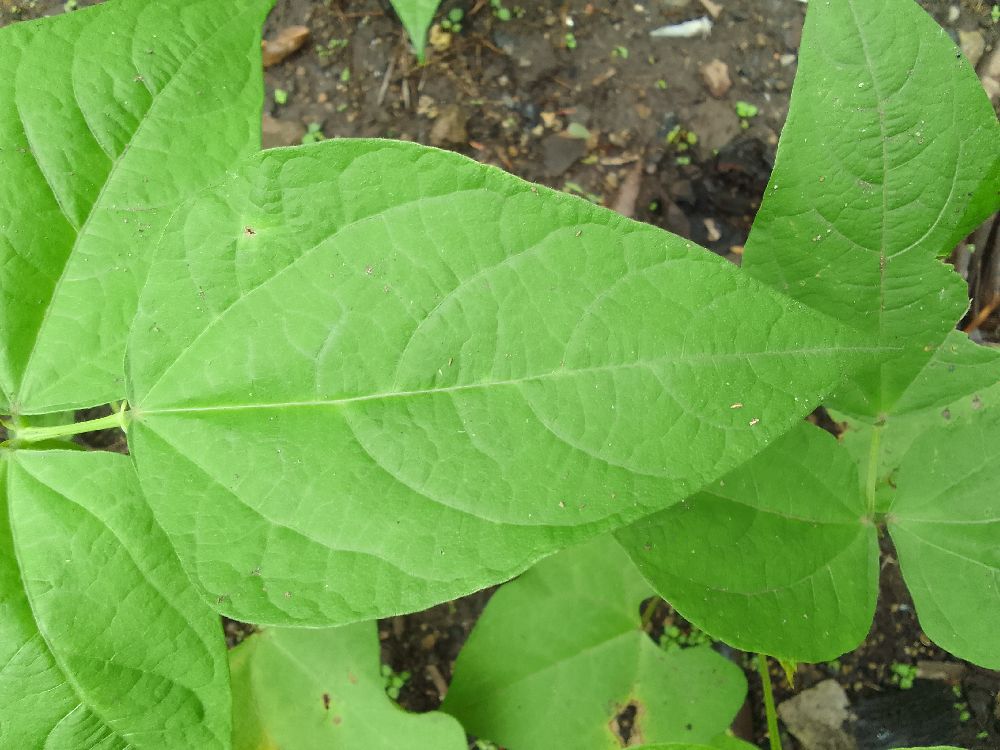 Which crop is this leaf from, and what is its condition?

common bean, healthy
